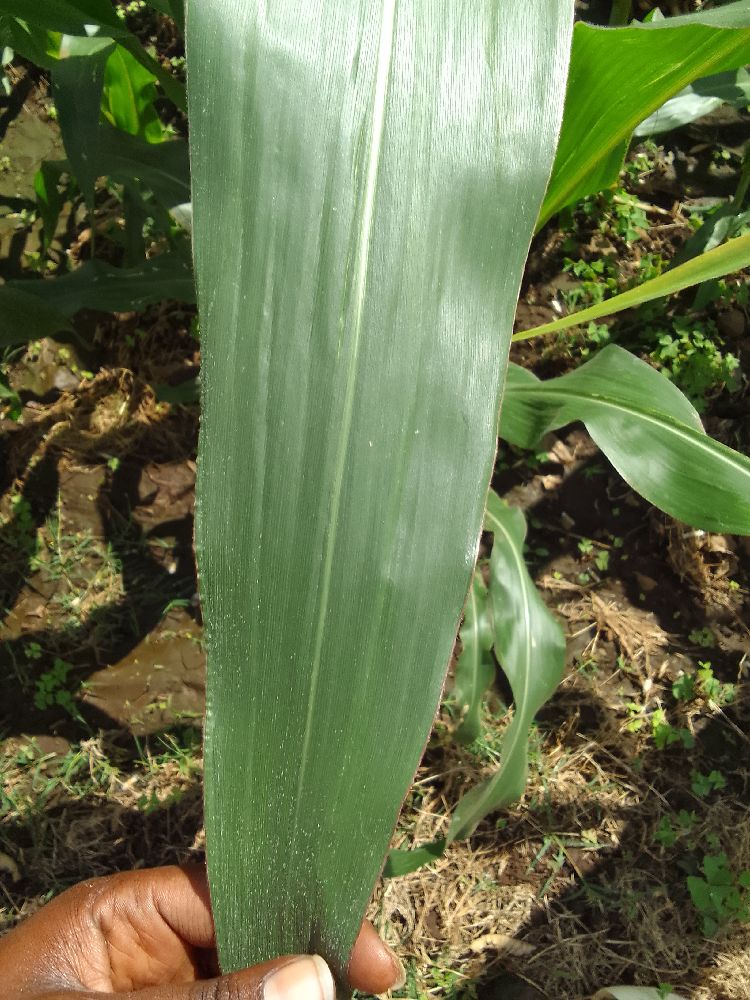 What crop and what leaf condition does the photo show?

maize, healthy
